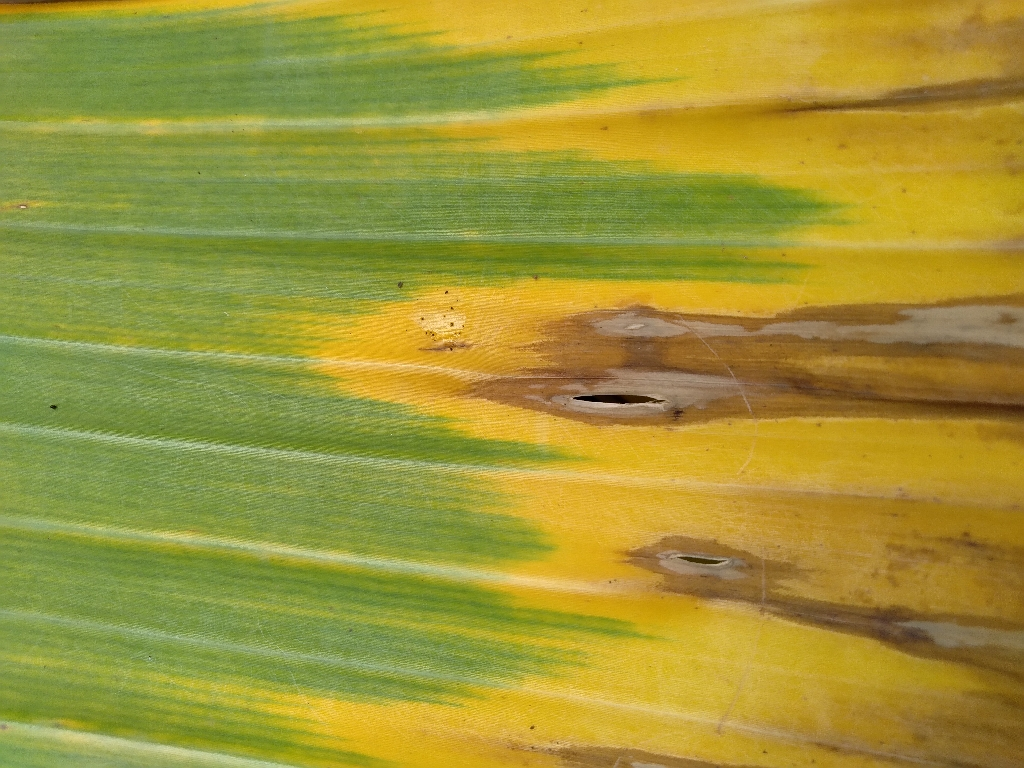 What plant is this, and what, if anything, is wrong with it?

banana, fusarium wilt race 1
